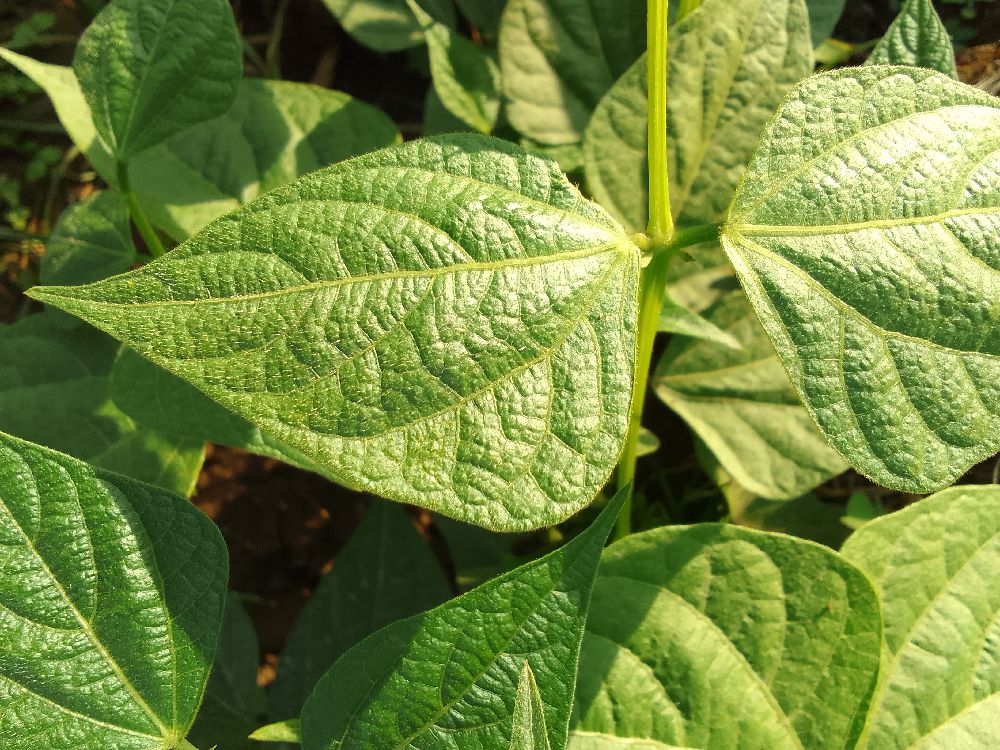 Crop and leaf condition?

common bean, healthy
